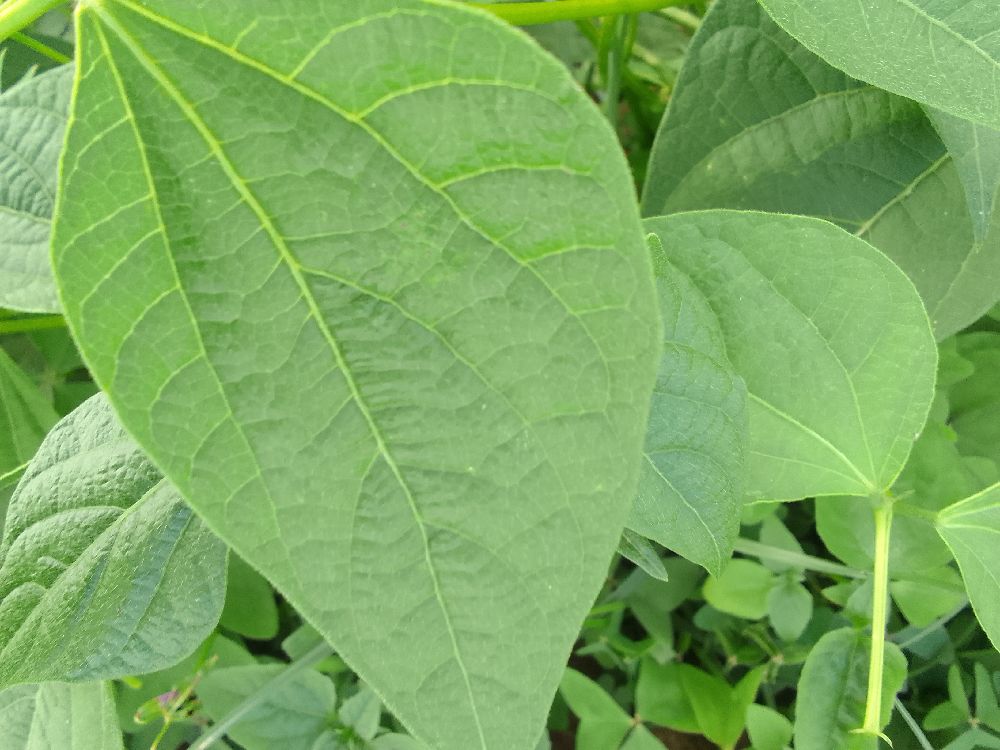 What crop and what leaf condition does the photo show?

common bean, healthy
